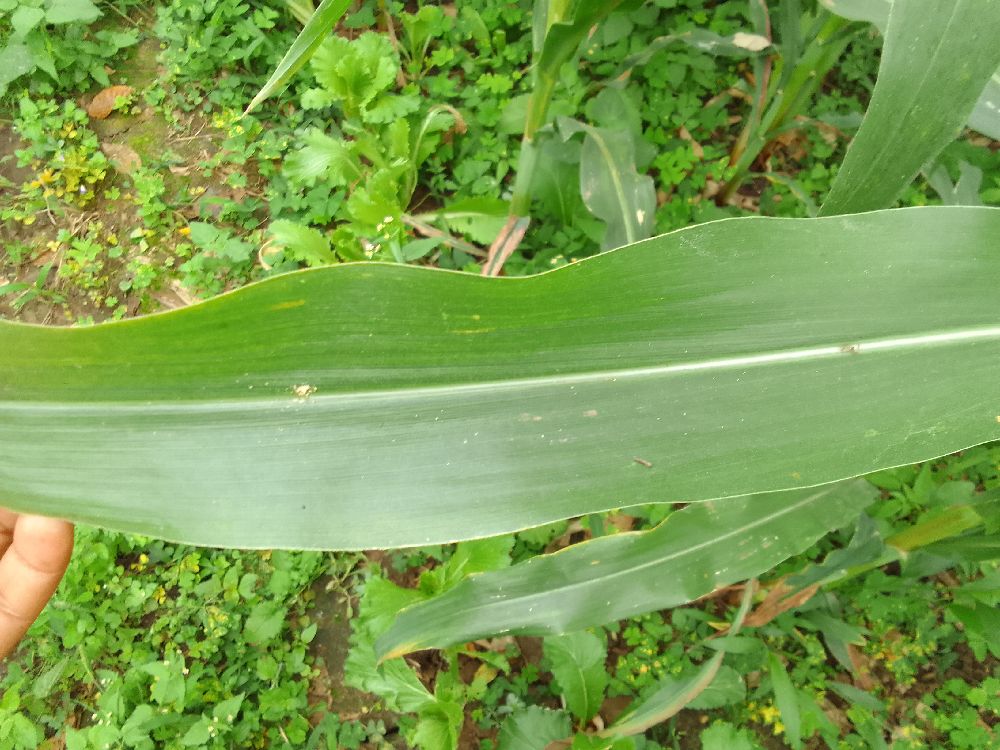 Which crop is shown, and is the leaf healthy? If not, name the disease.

maize, healthy
